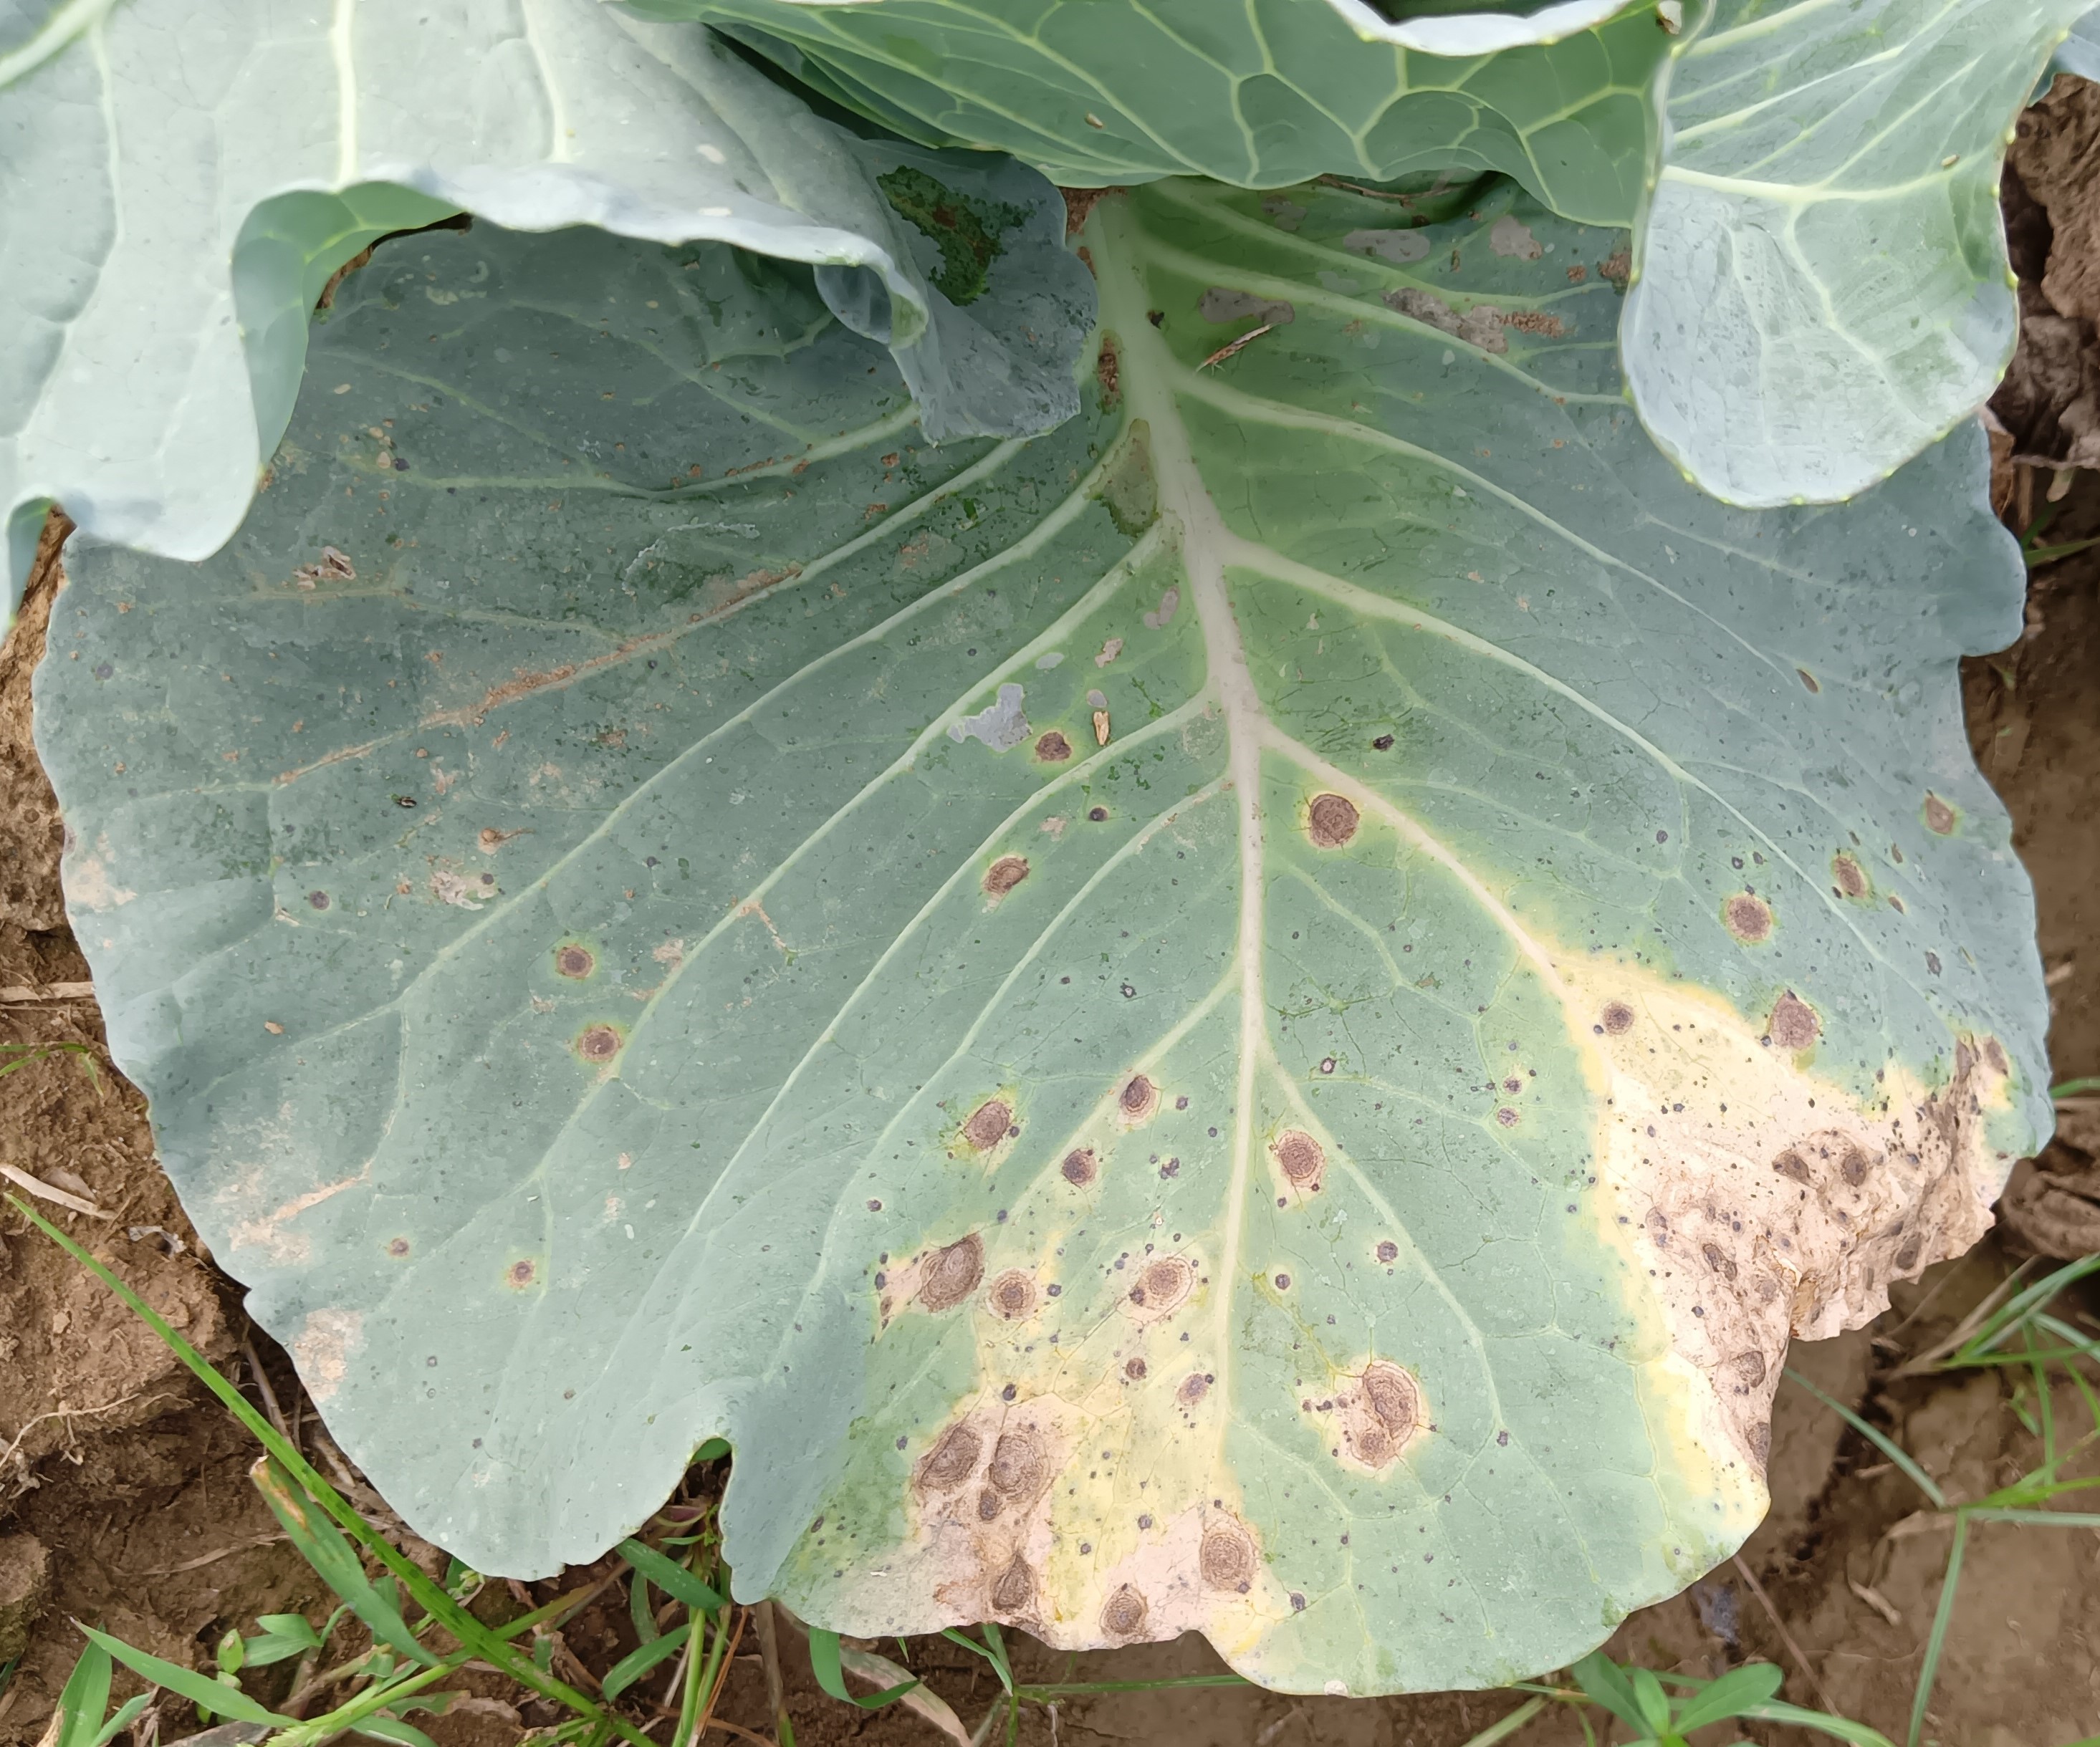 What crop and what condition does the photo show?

cabbage, alternaria
